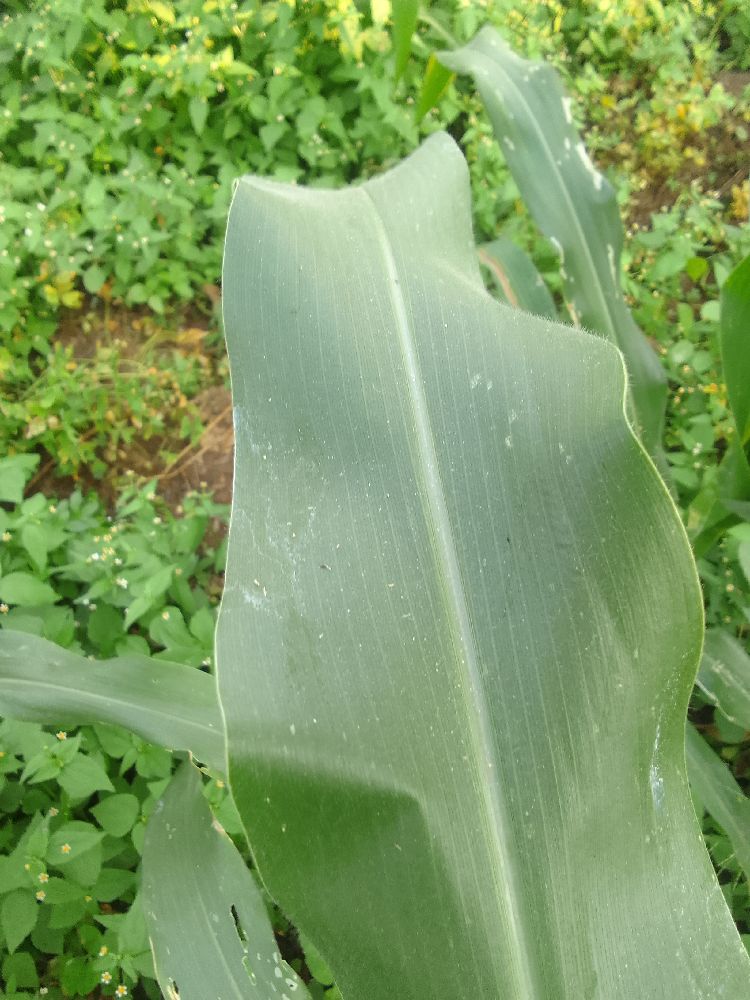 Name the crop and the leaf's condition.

maize, healthy
